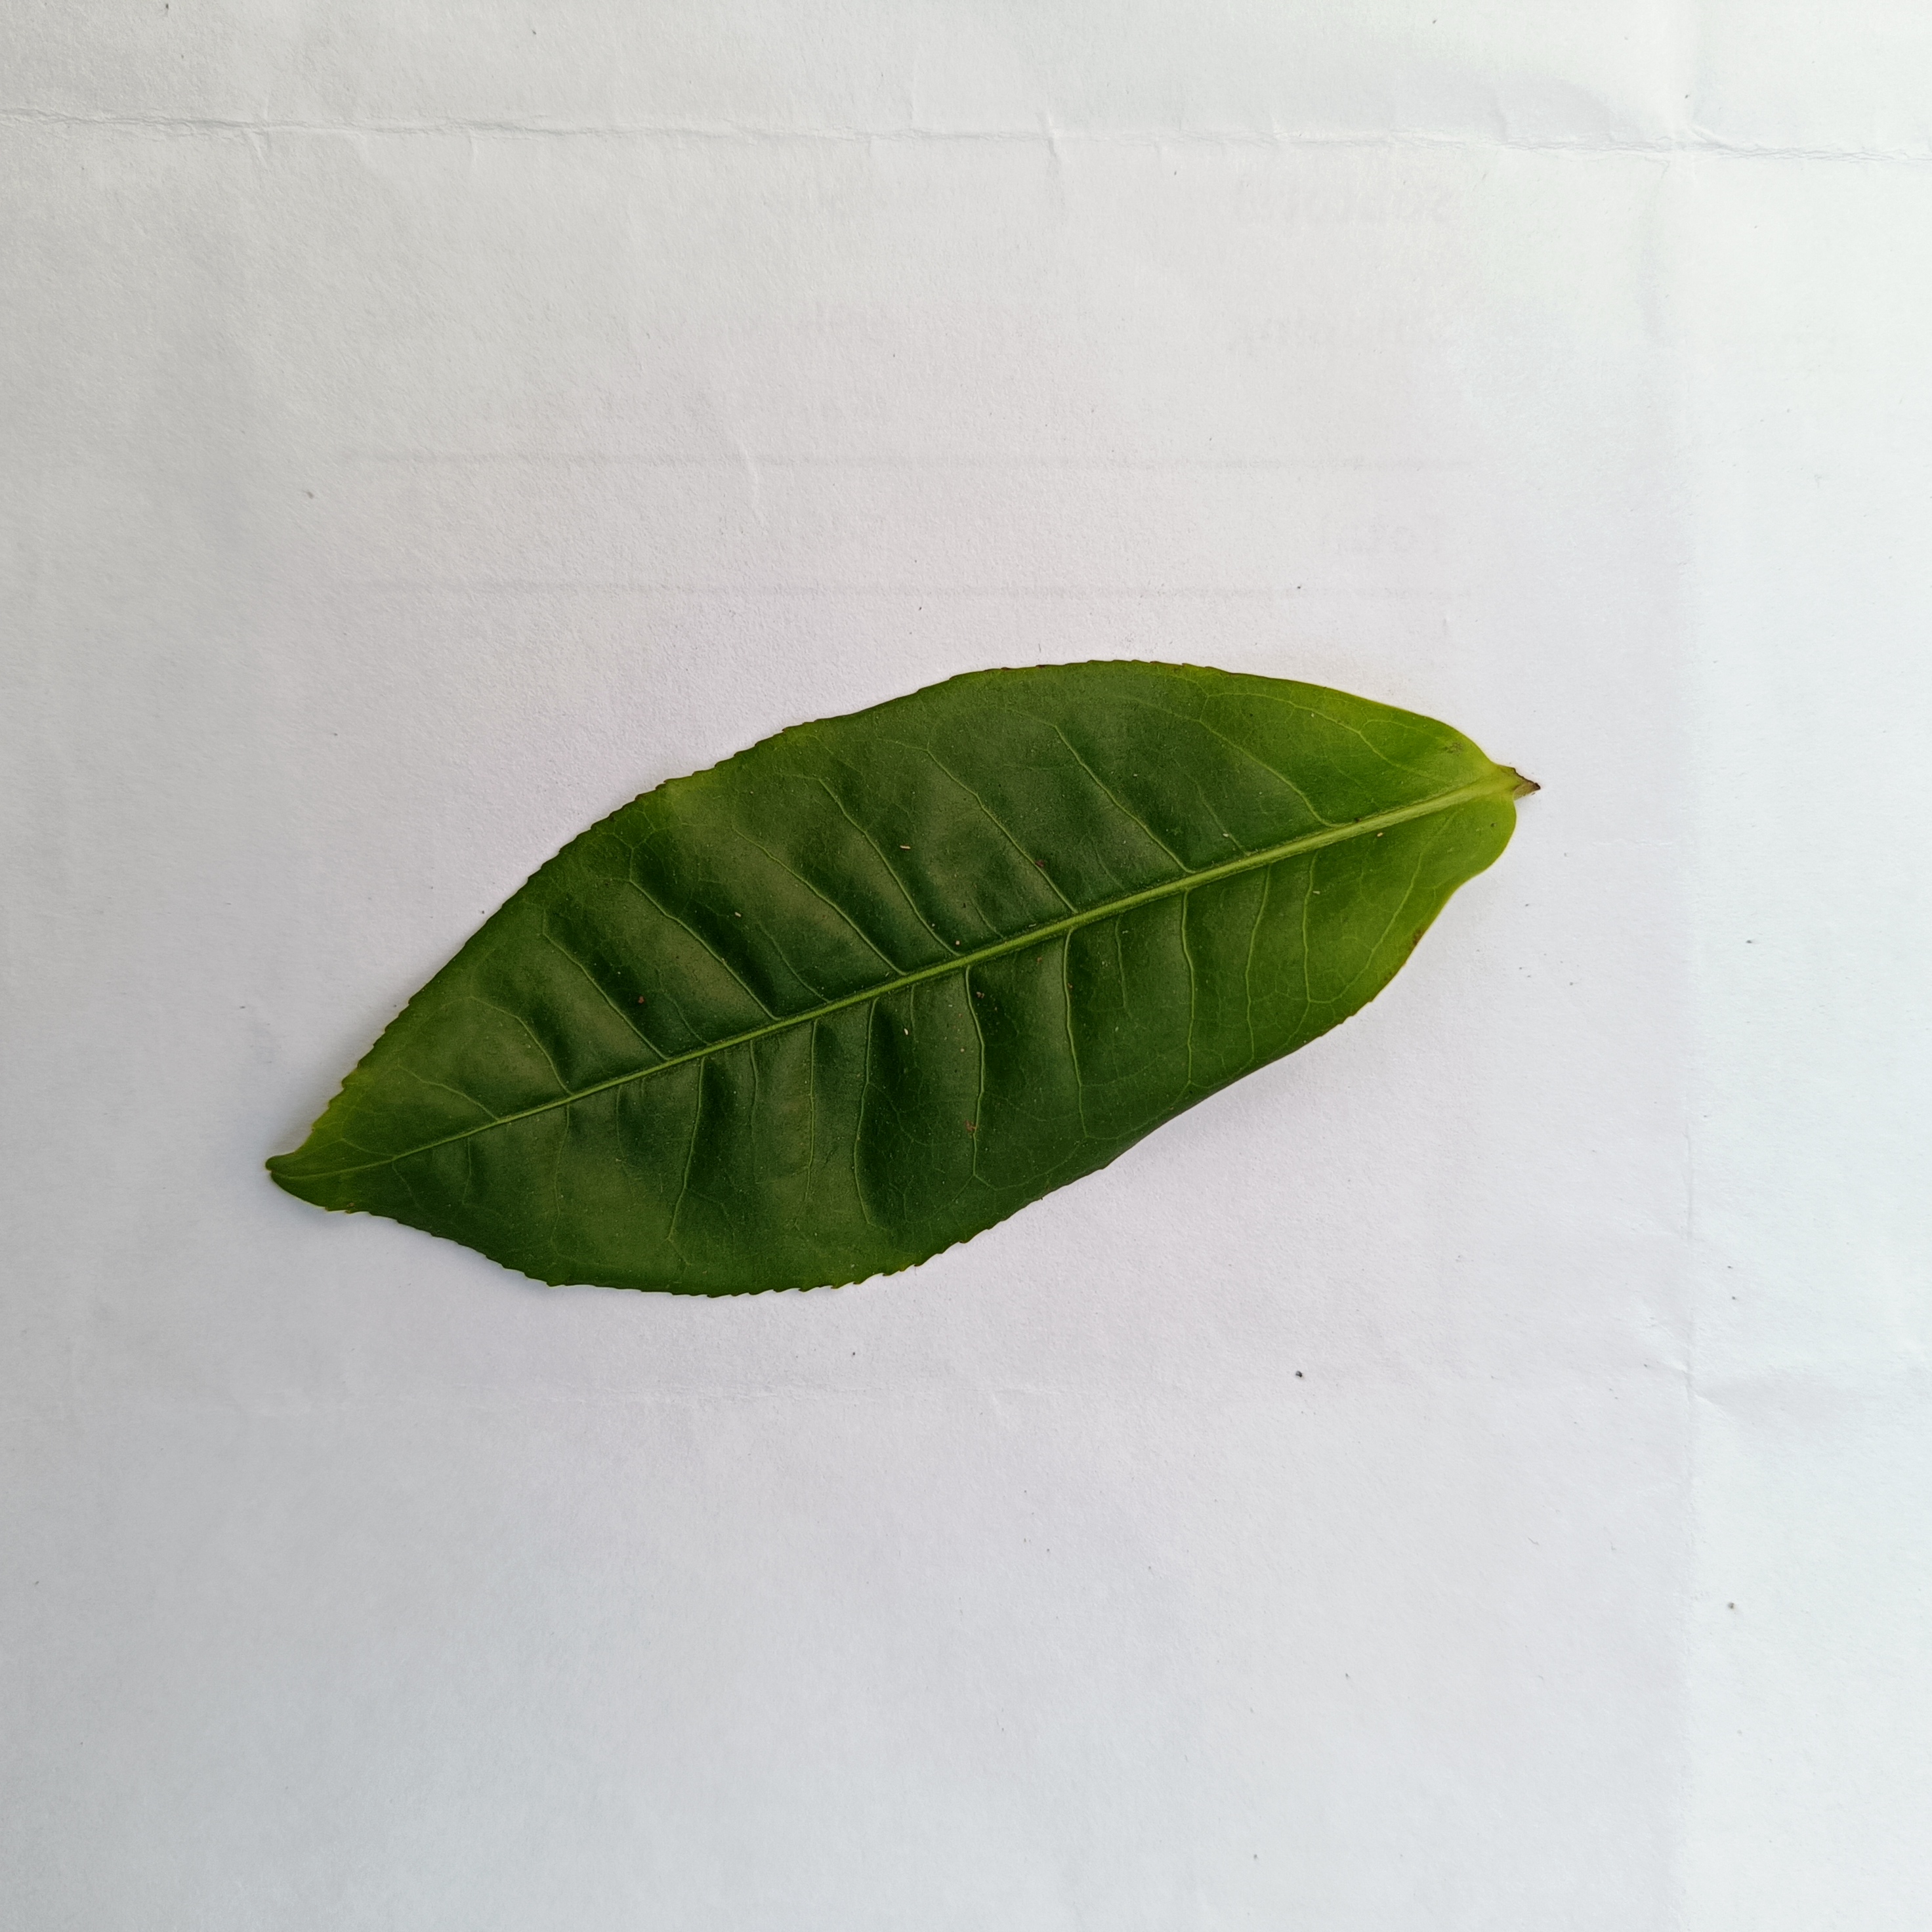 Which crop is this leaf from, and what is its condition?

tea, healthy
